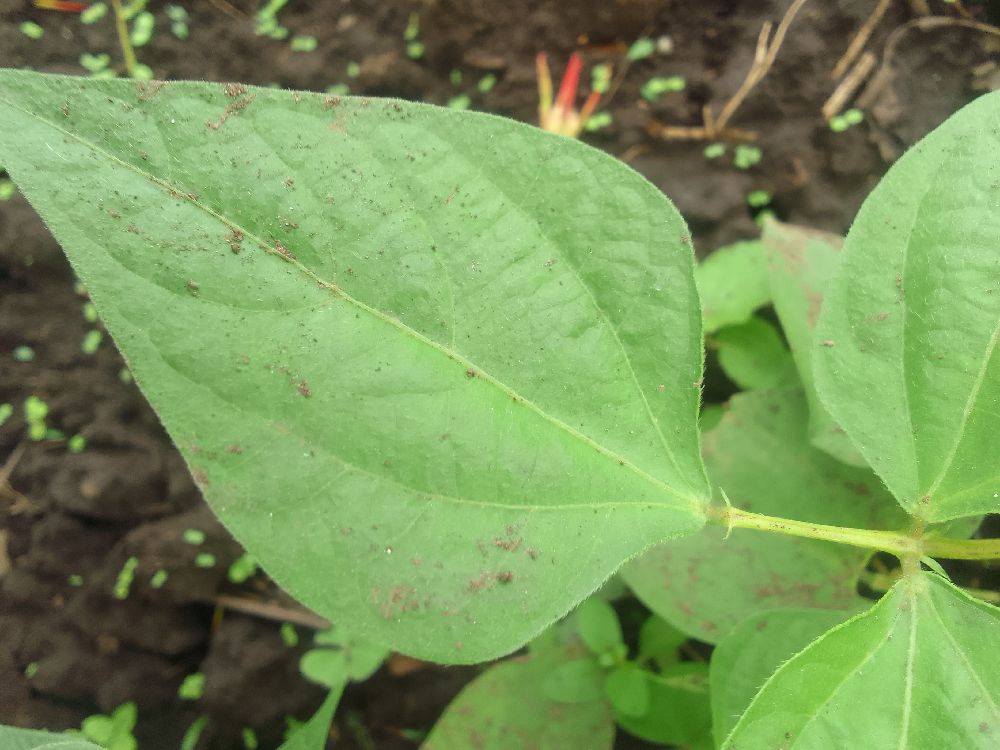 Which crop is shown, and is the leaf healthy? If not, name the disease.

common bean, healthy
